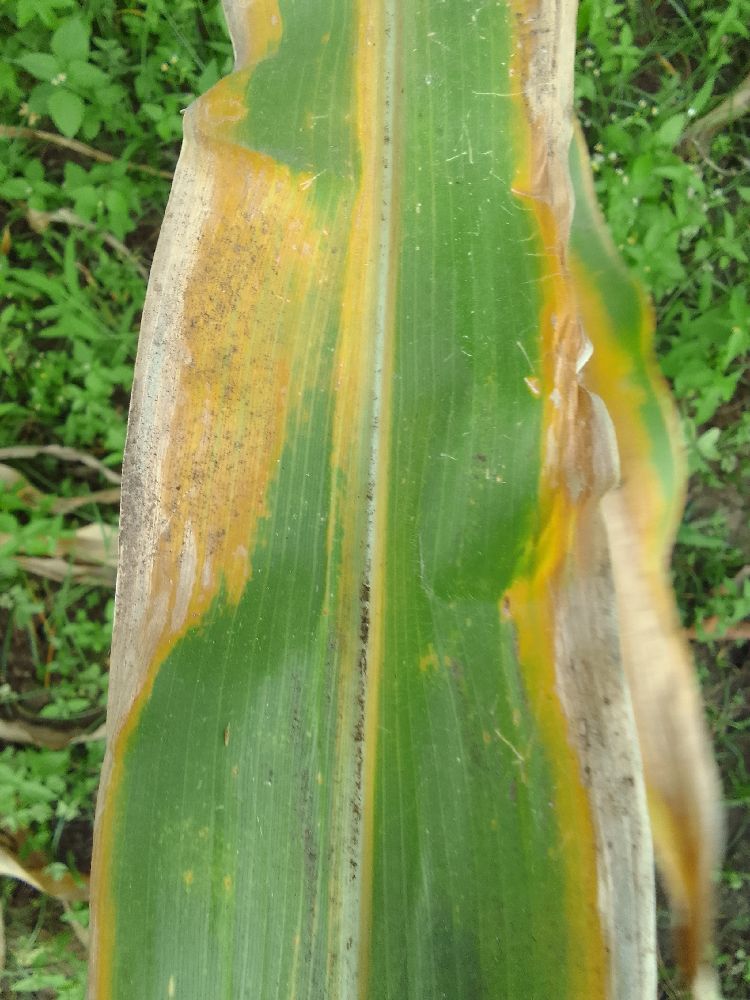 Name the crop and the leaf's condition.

maize, maize lethal necrosis
